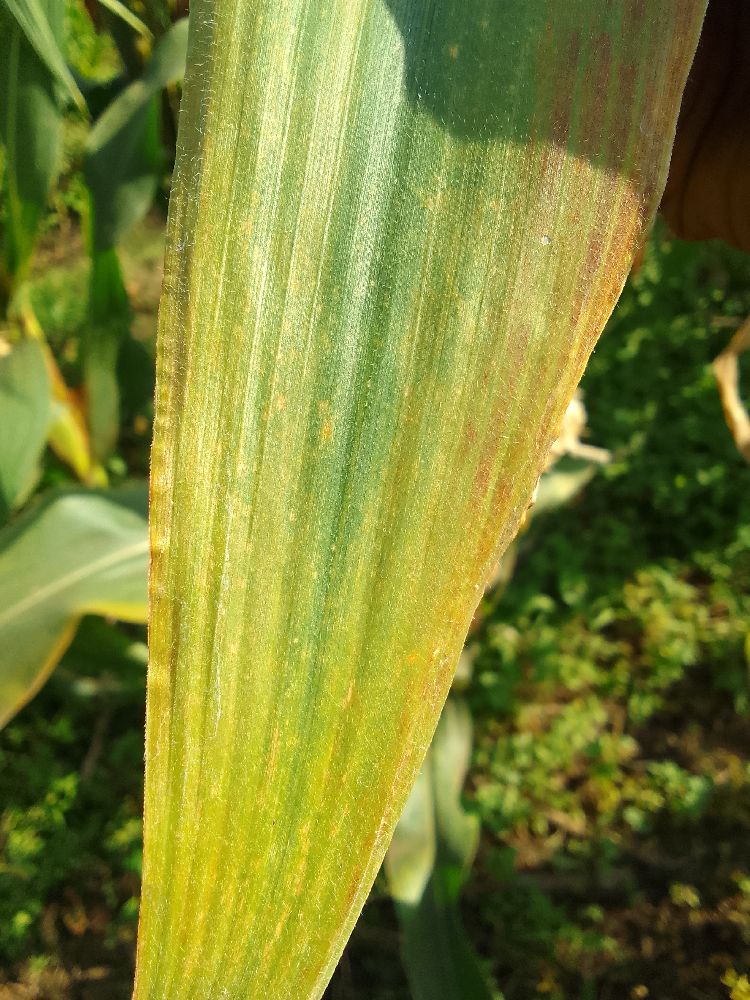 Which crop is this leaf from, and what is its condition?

maize, maize lethal necrosis
